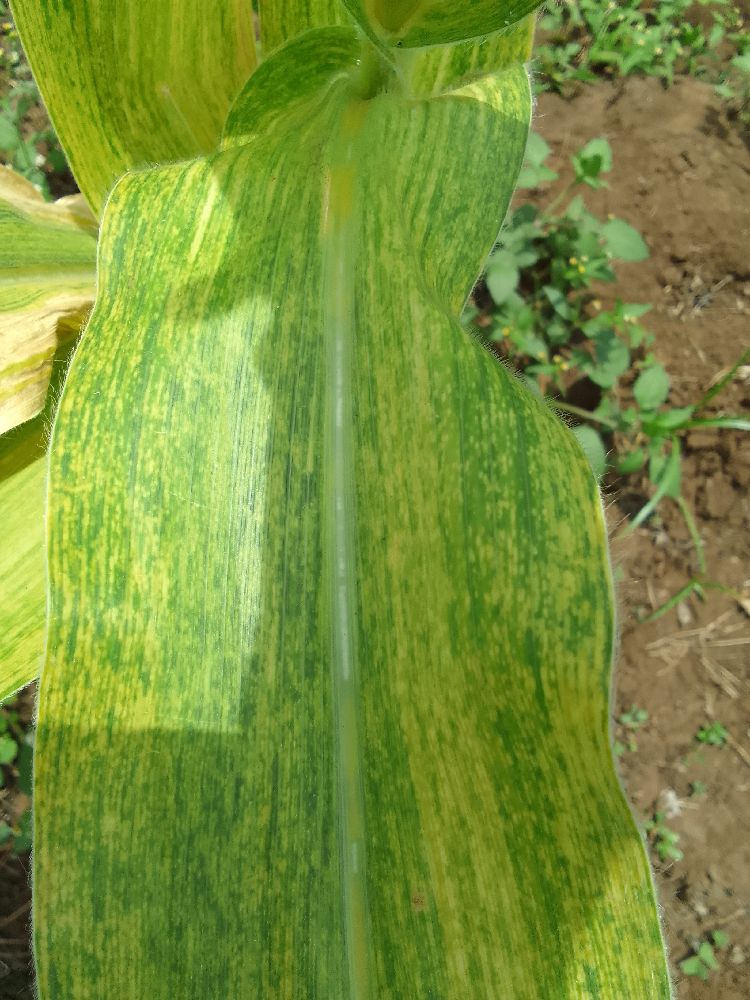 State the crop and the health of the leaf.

maize, maize lethal necrosis
